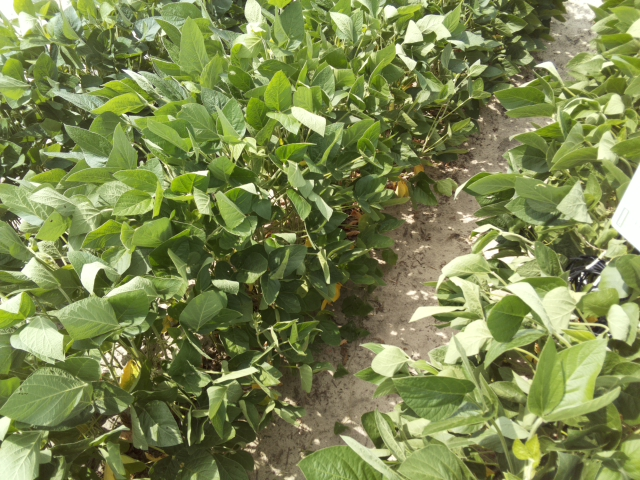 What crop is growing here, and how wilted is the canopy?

soybean, slight leaflet or petiole turgor loss in upper canopy
